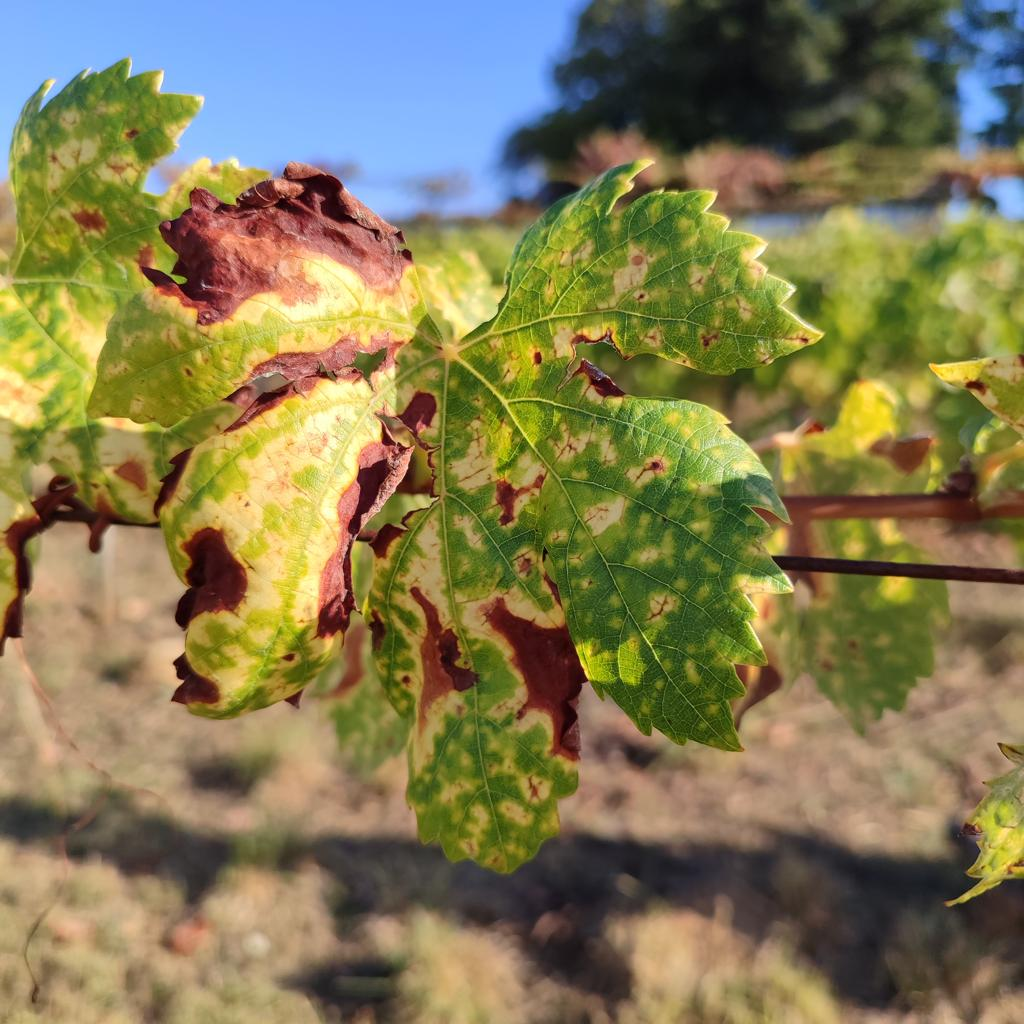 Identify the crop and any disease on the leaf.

grapevine, esca complex
